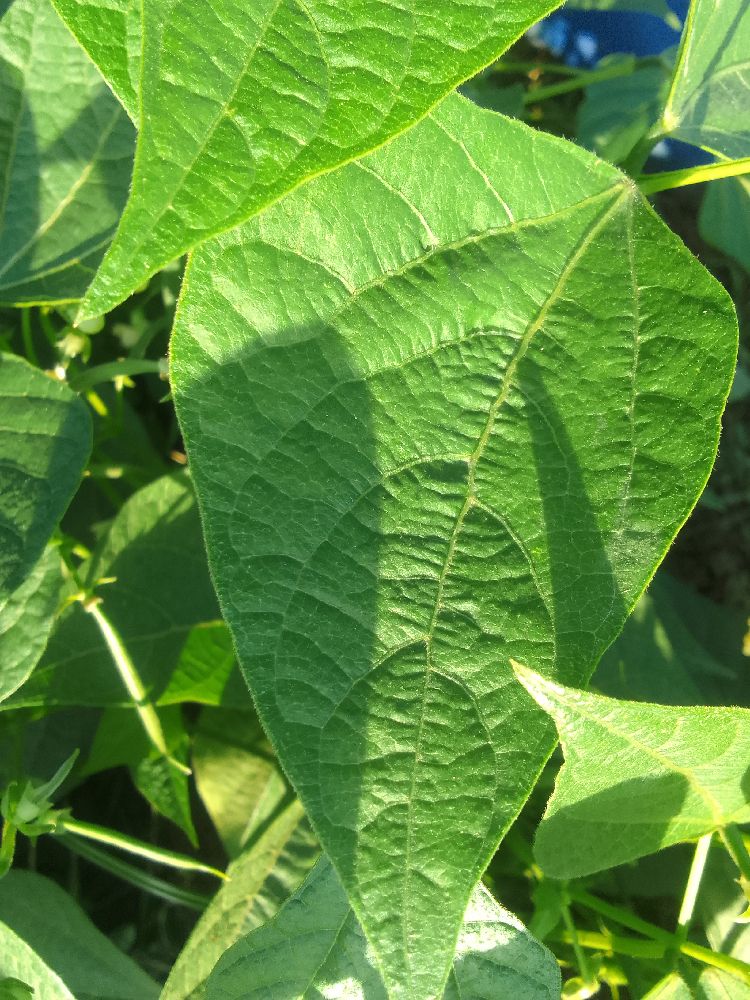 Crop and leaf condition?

common bean, healthy
